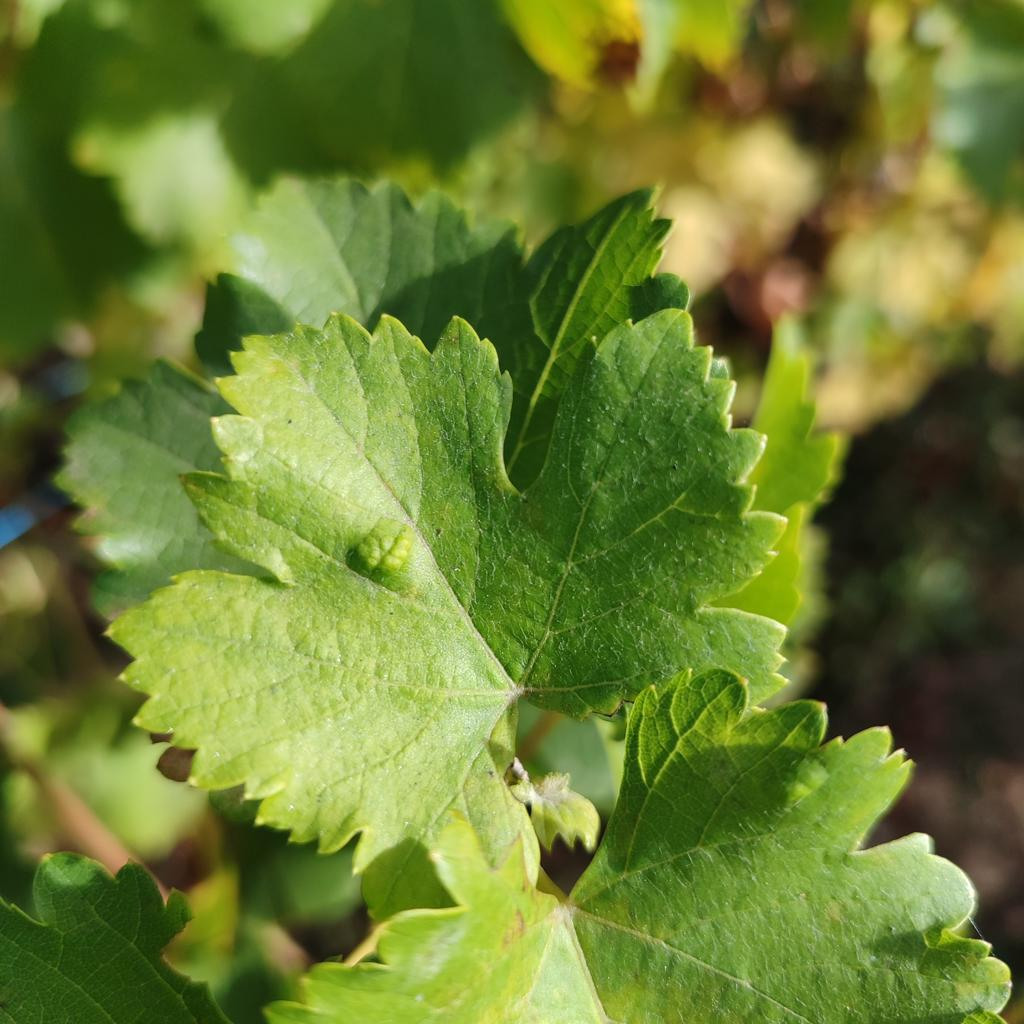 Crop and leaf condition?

grapevine, erineum mite
